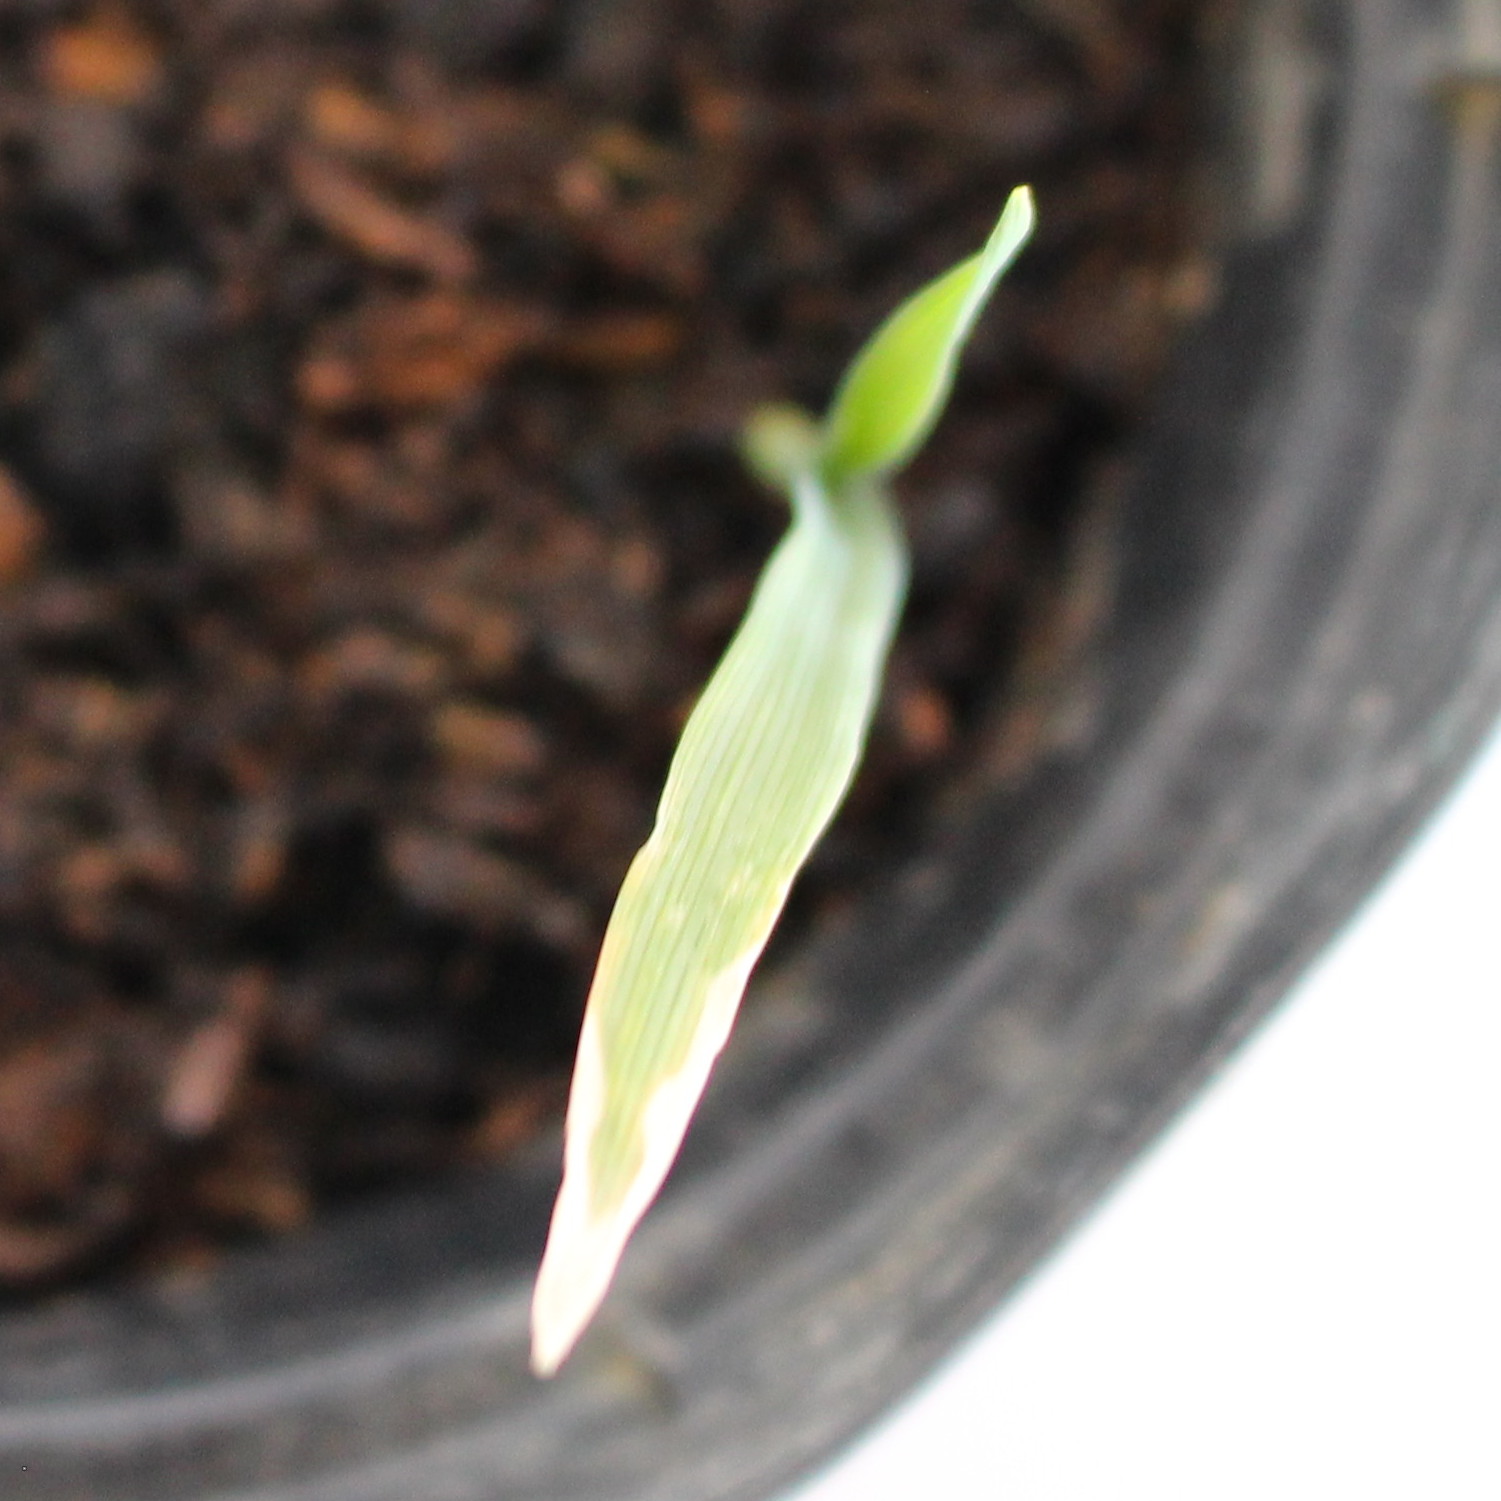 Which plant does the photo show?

Avena sterilis
